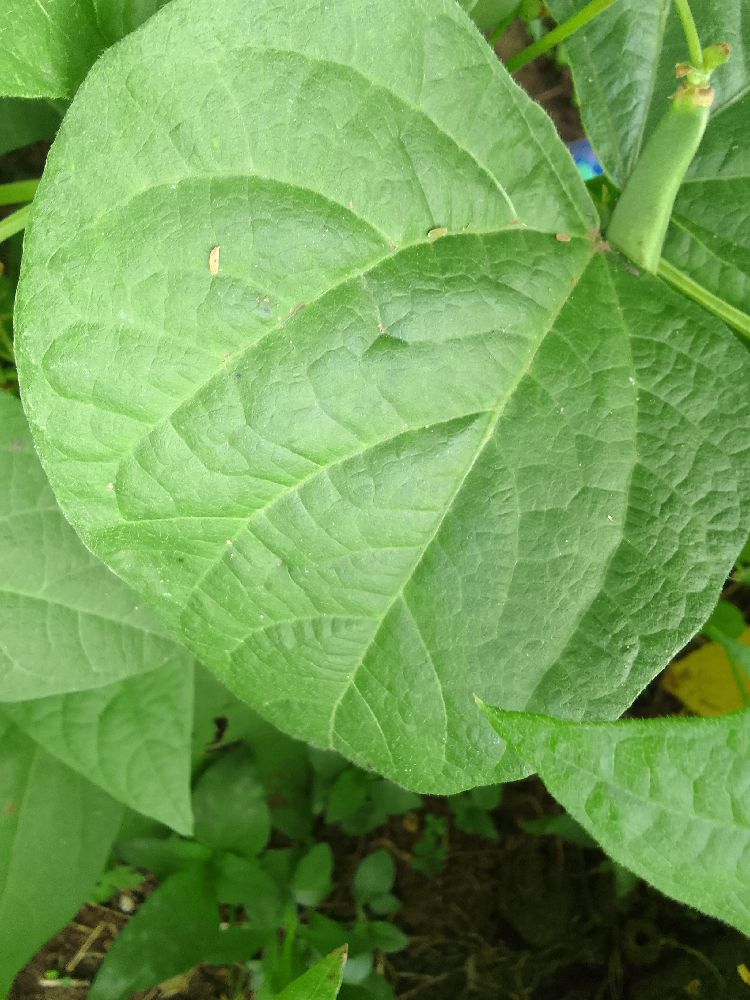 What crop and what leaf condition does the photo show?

common bean, healthy
